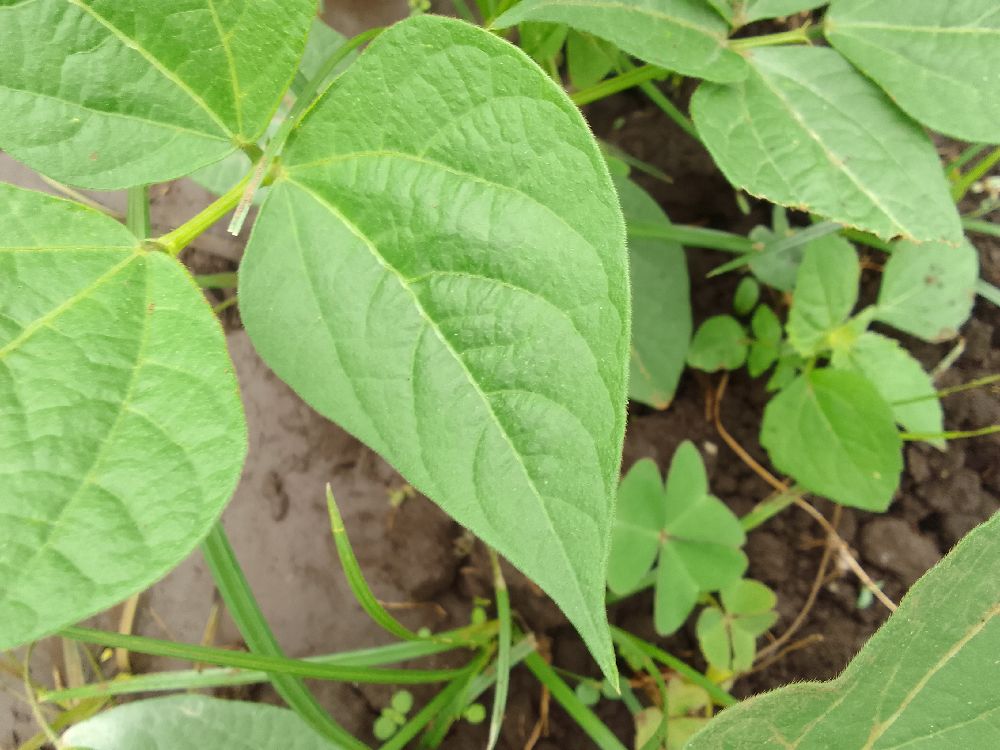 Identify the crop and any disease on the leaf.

common bean, healthy
